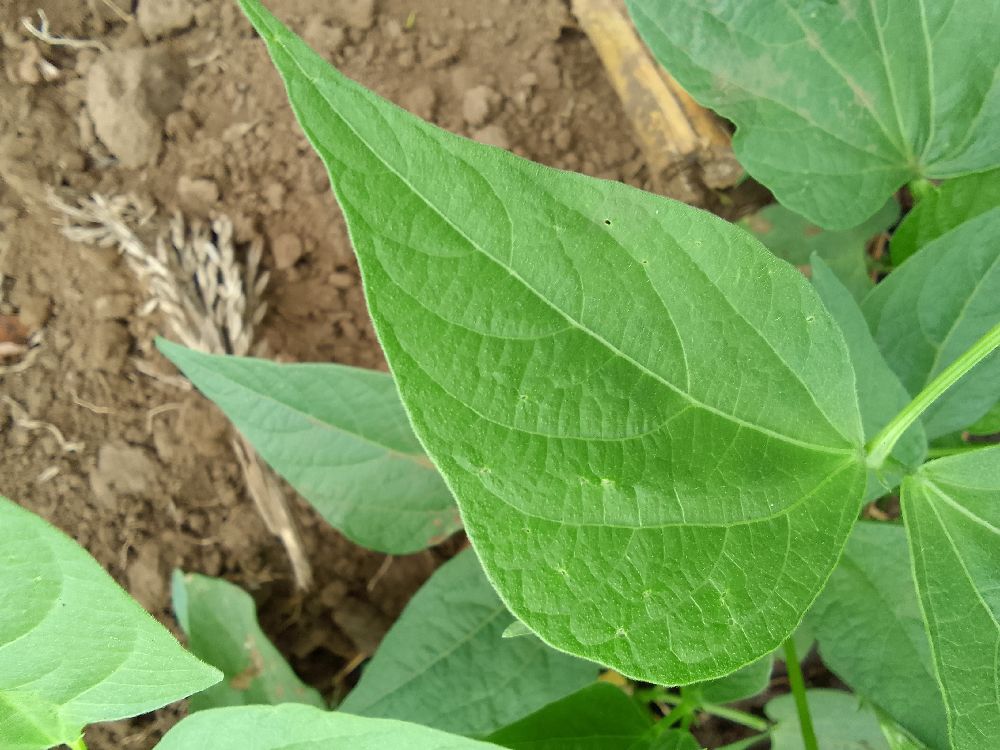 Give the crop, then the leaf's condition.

common bean, healthy
